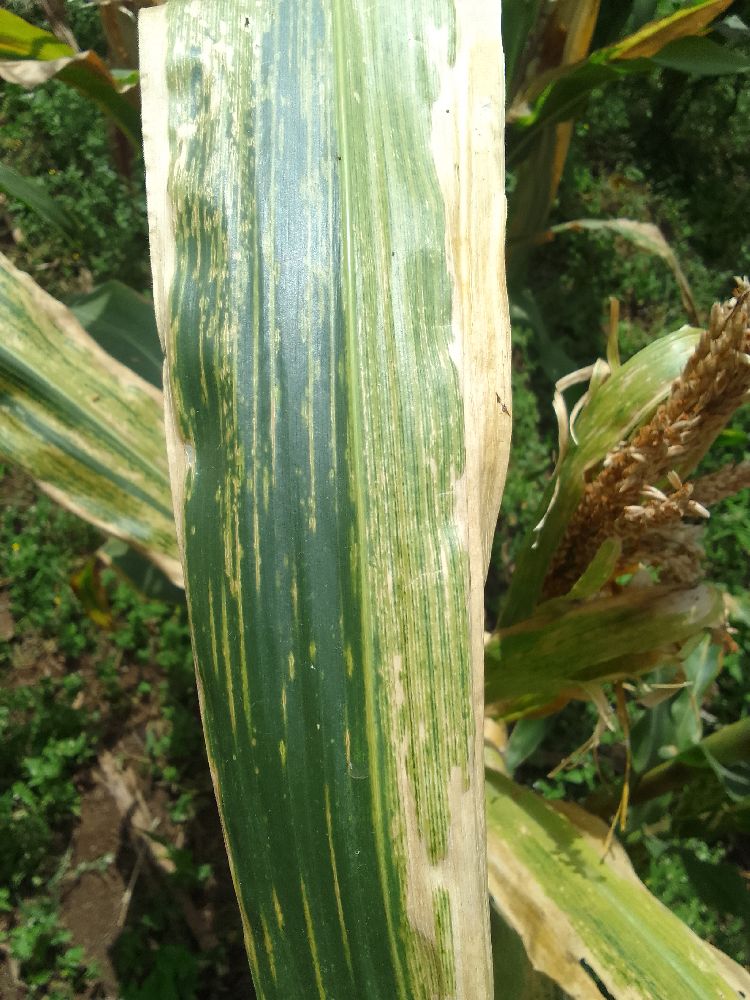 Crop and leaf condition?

maize, maize lethal necrosis
